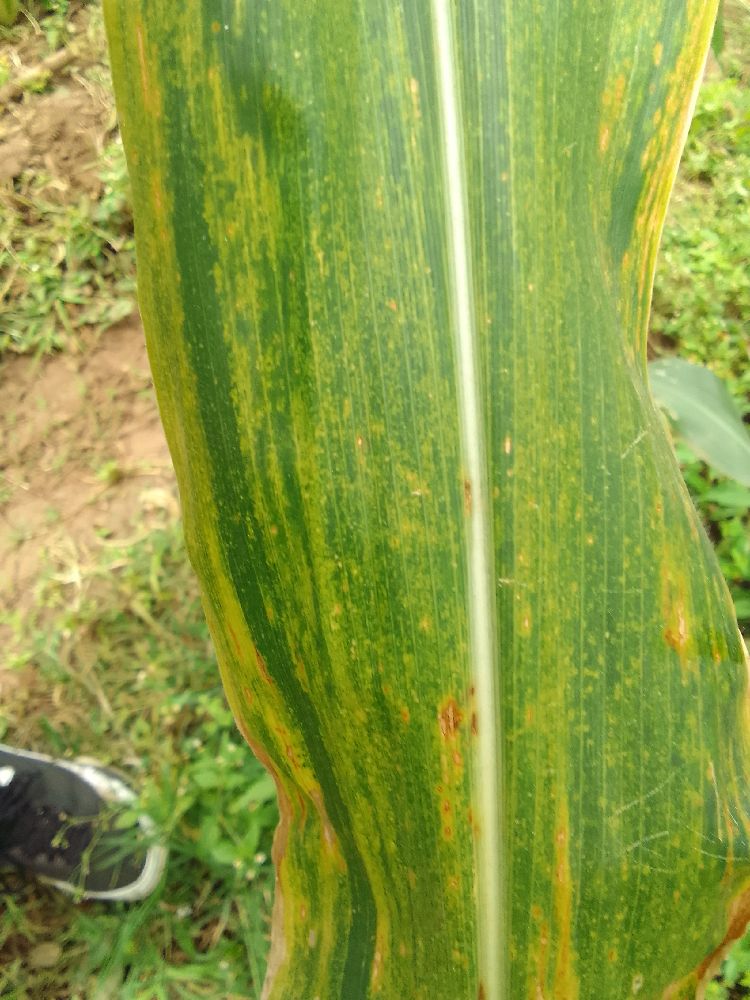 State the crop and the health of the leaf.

maize, maize lethal necrosis
